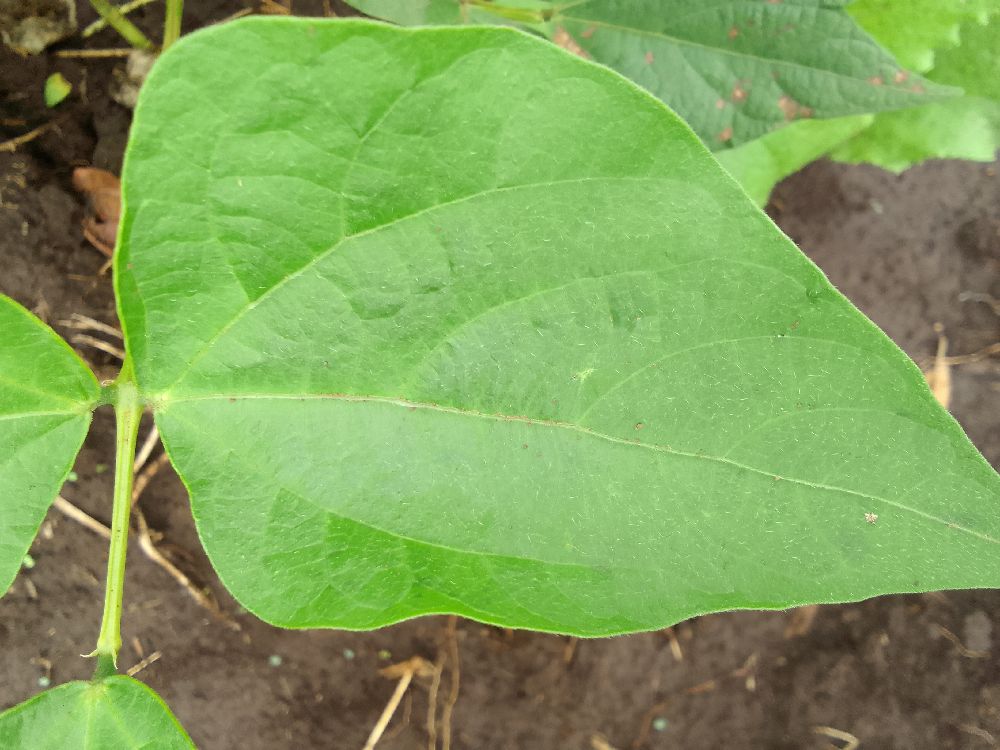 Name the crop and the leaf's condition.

common bean, healthy
